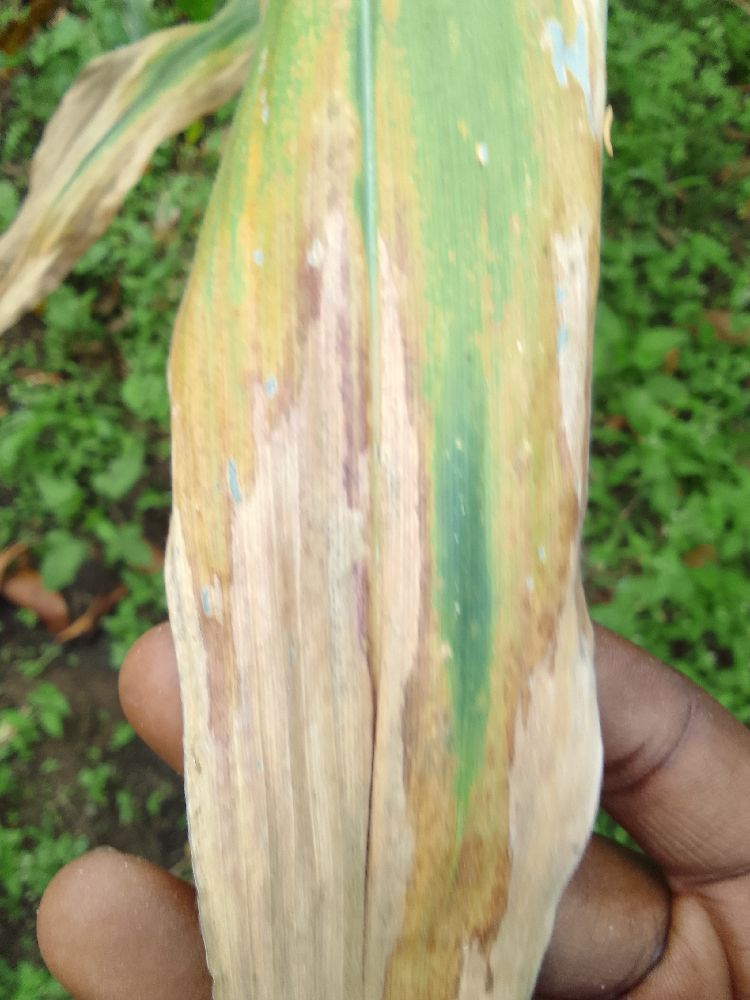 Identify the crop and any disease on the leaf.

maize, maize lethal necrosis
